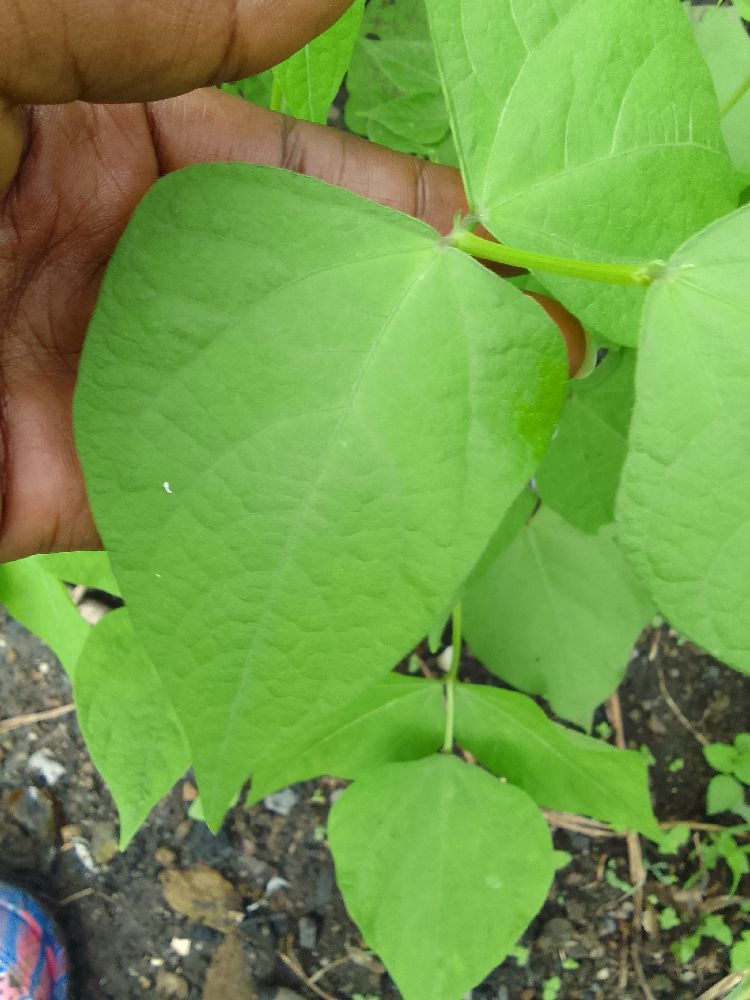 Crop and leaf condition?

common bean, healthy
